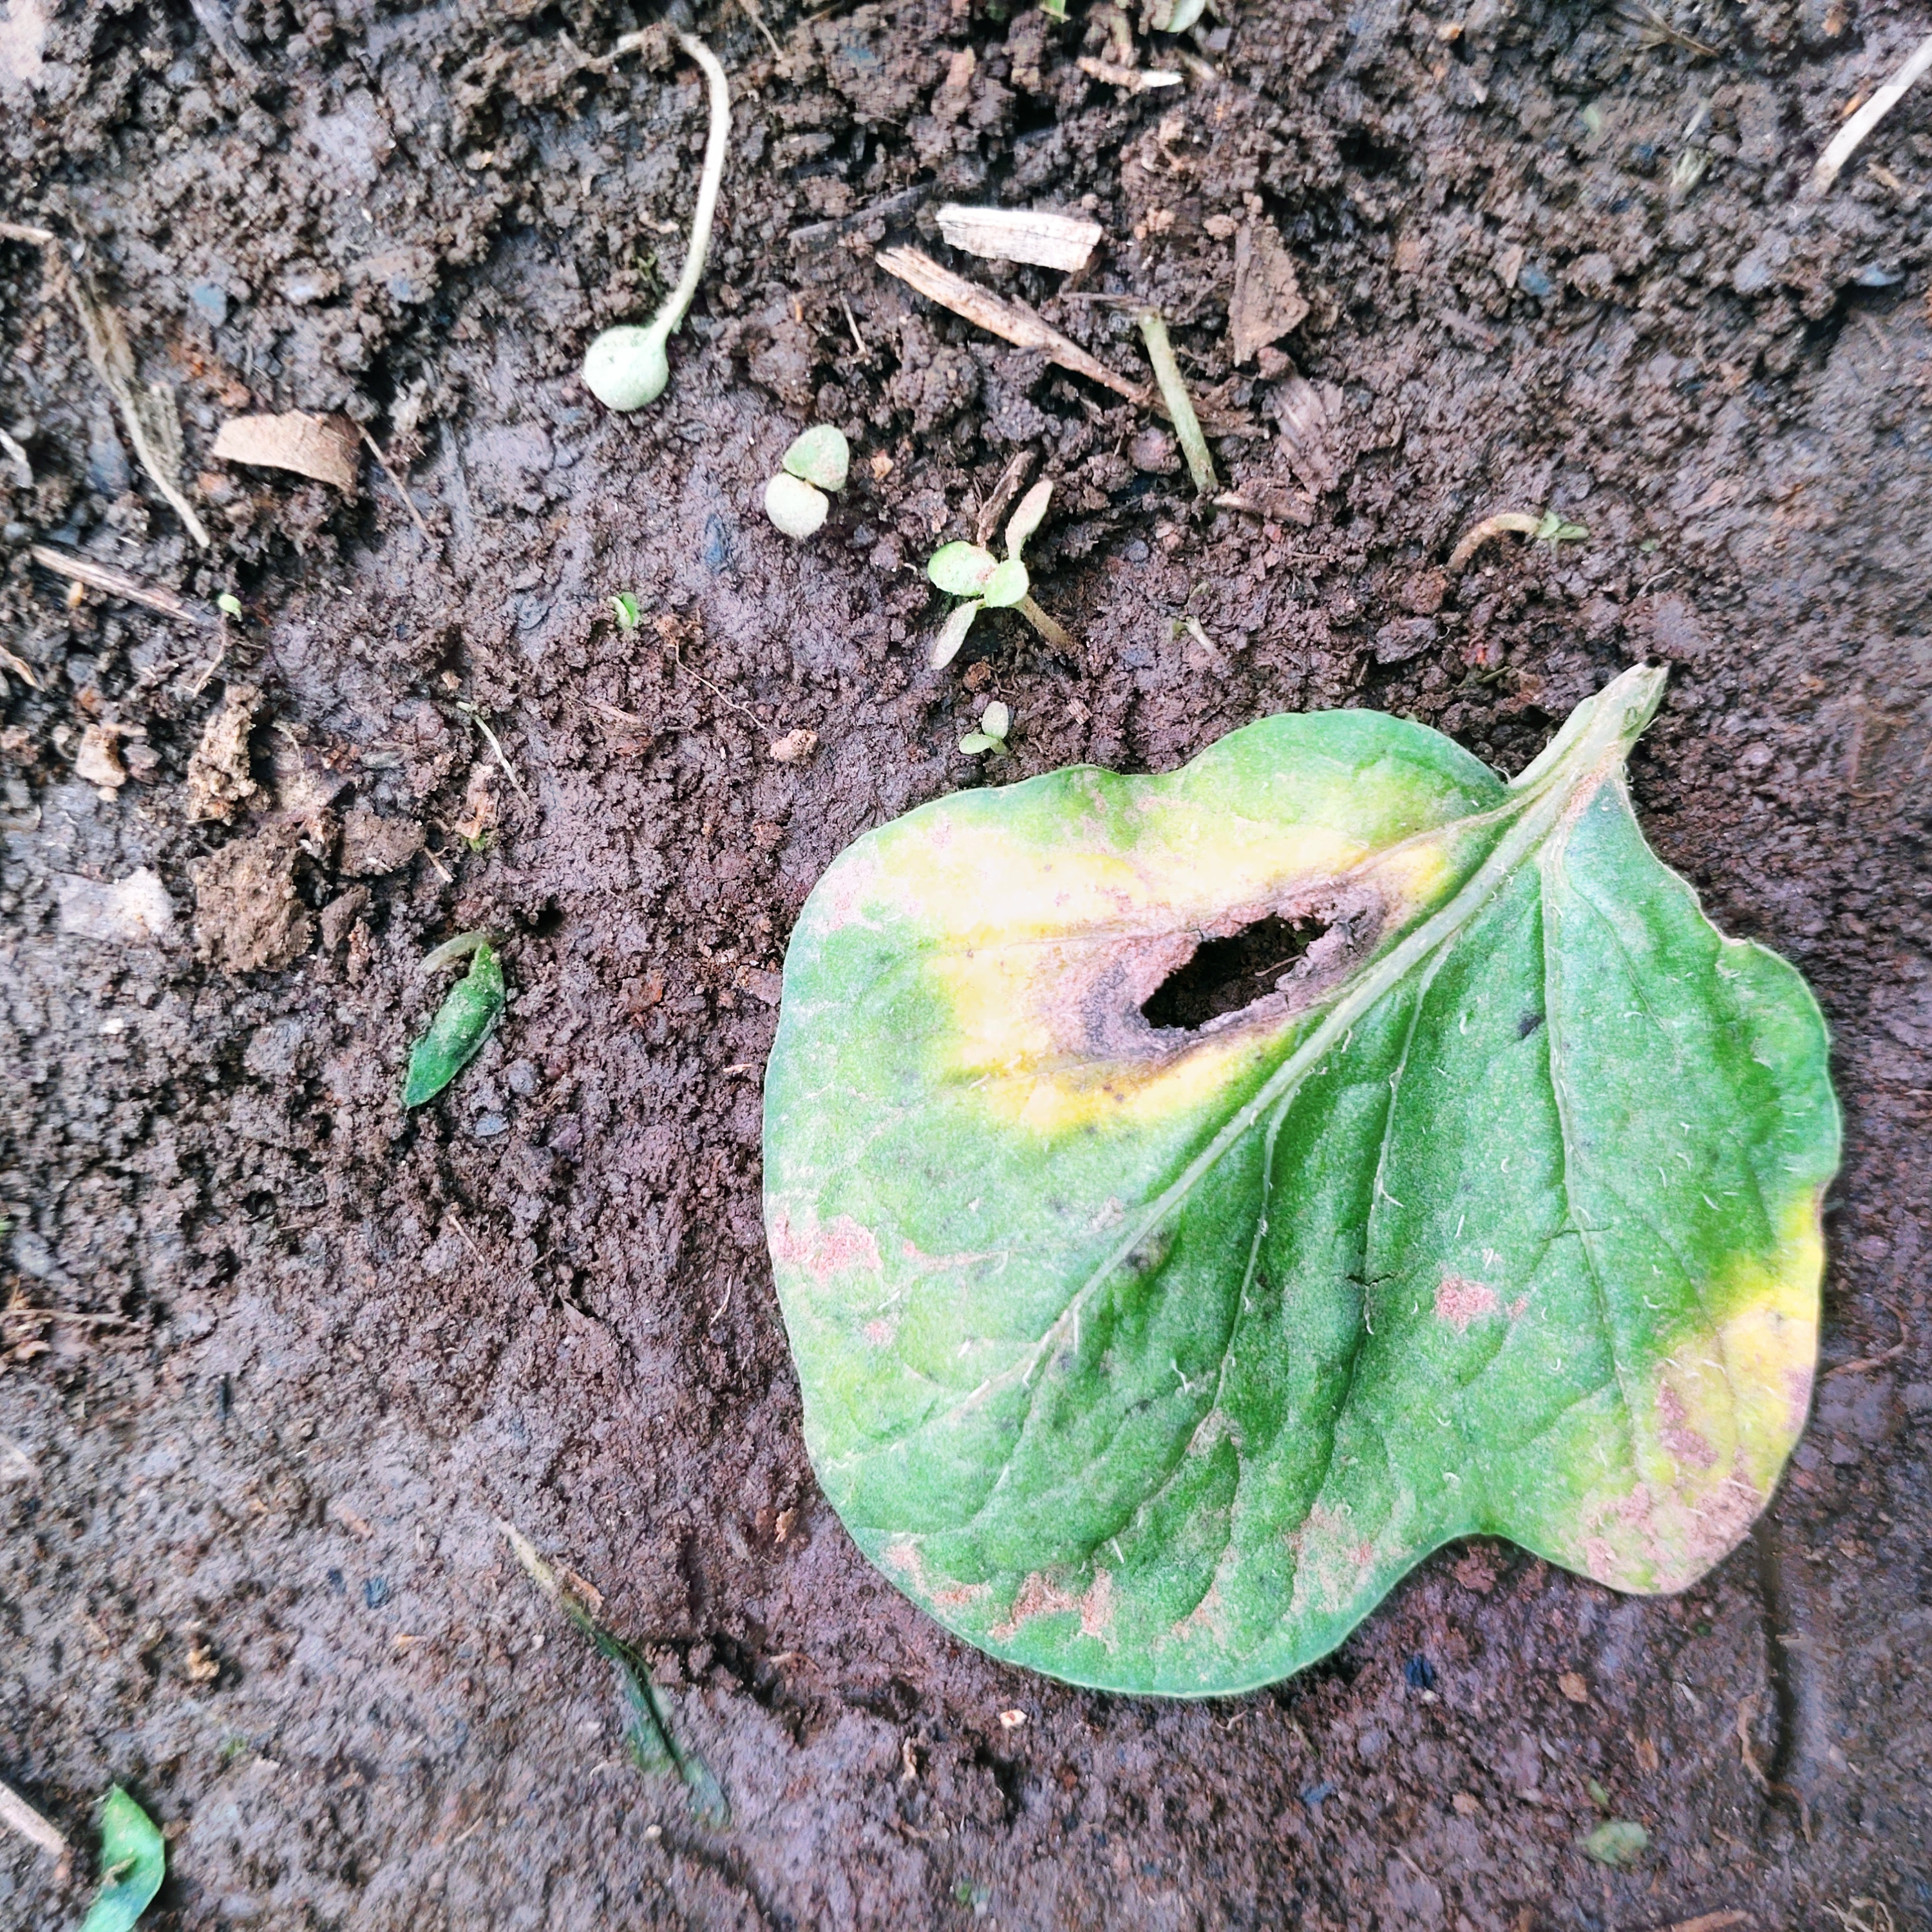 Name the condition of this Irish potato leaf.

late blight
